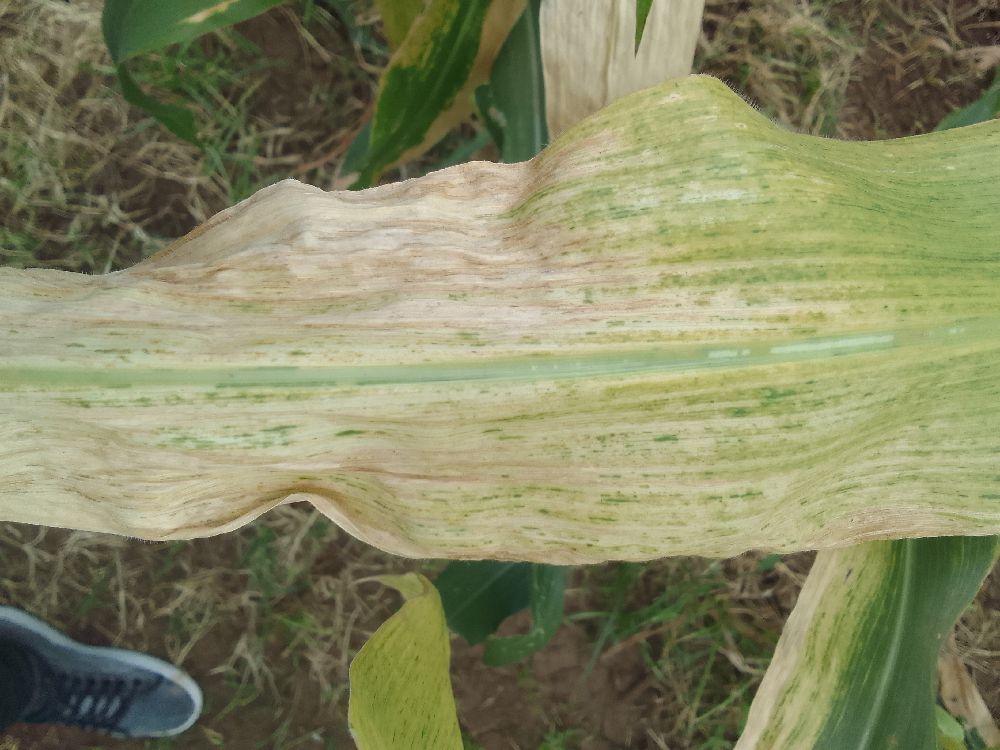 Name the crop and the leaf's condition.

maize, maize lethal necrosis
